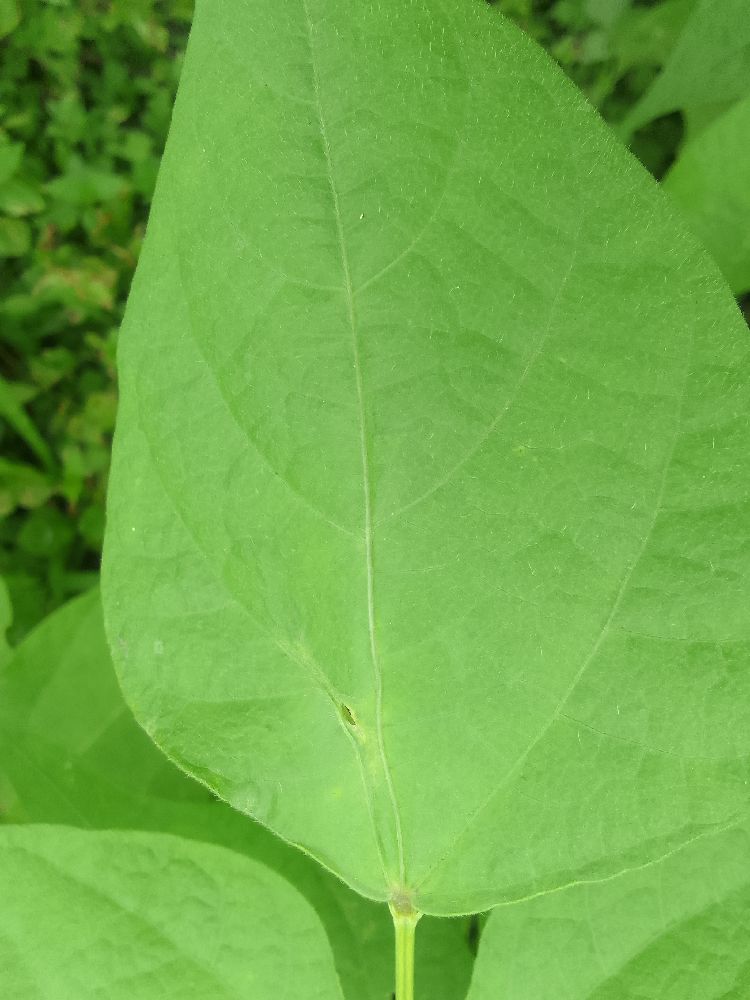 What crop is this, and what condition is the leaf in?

common bean, healthy
